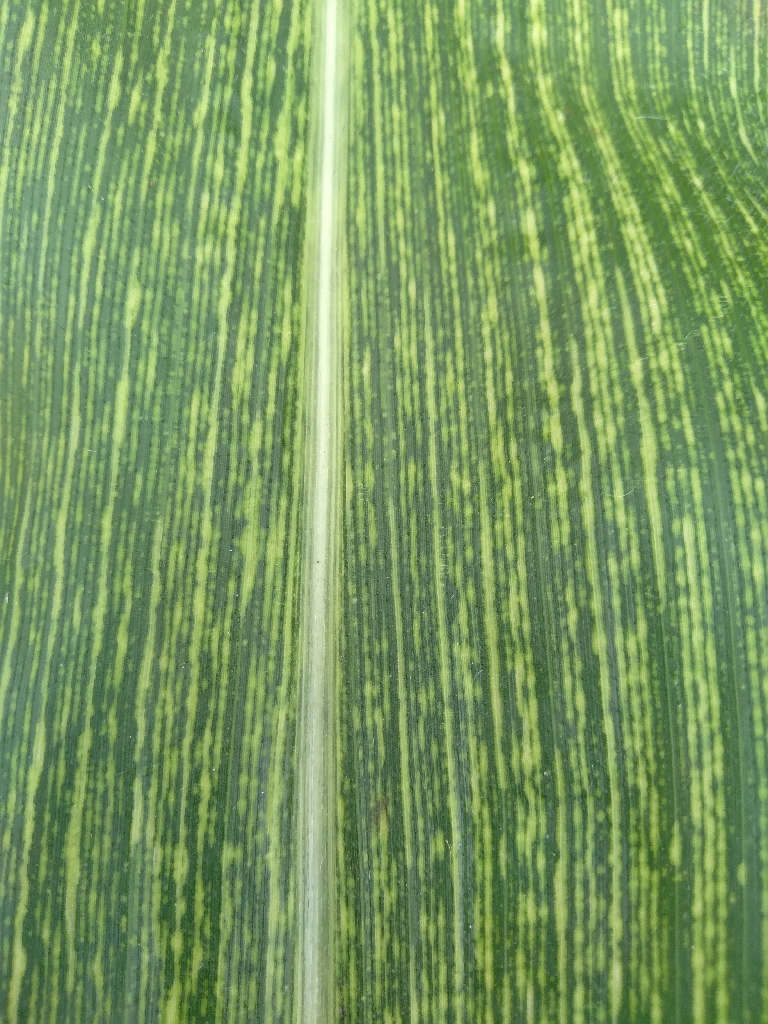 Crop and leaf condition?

maize, maize streak virus
